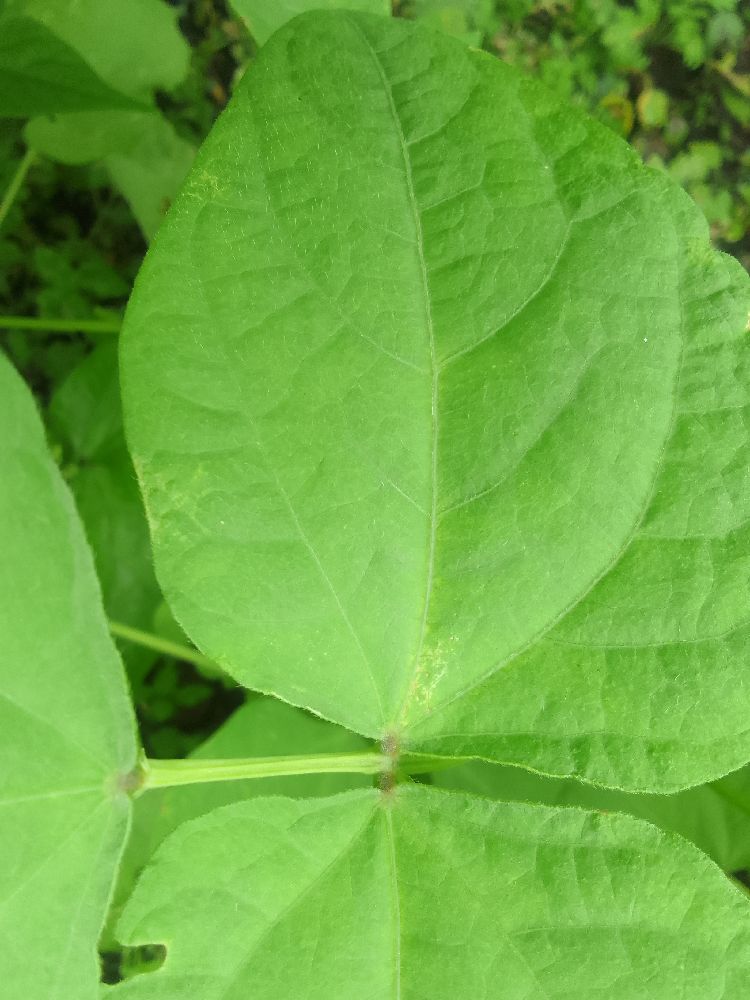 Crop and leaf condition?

common bean, healthy
